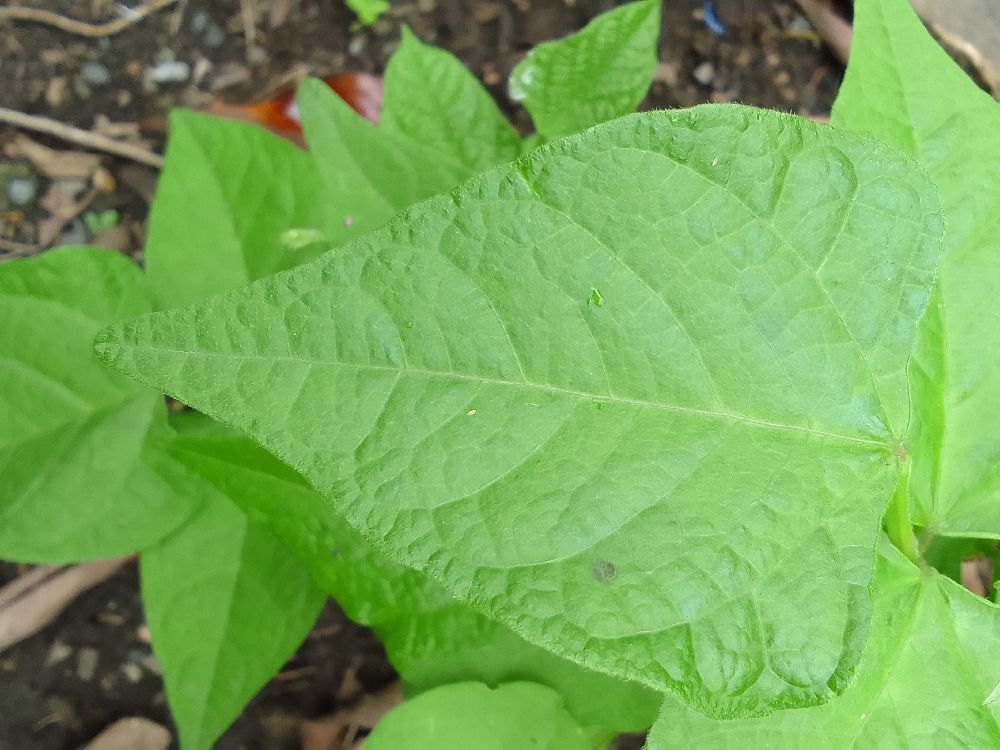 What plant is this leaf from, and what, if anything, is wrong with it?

common bean, healthy
